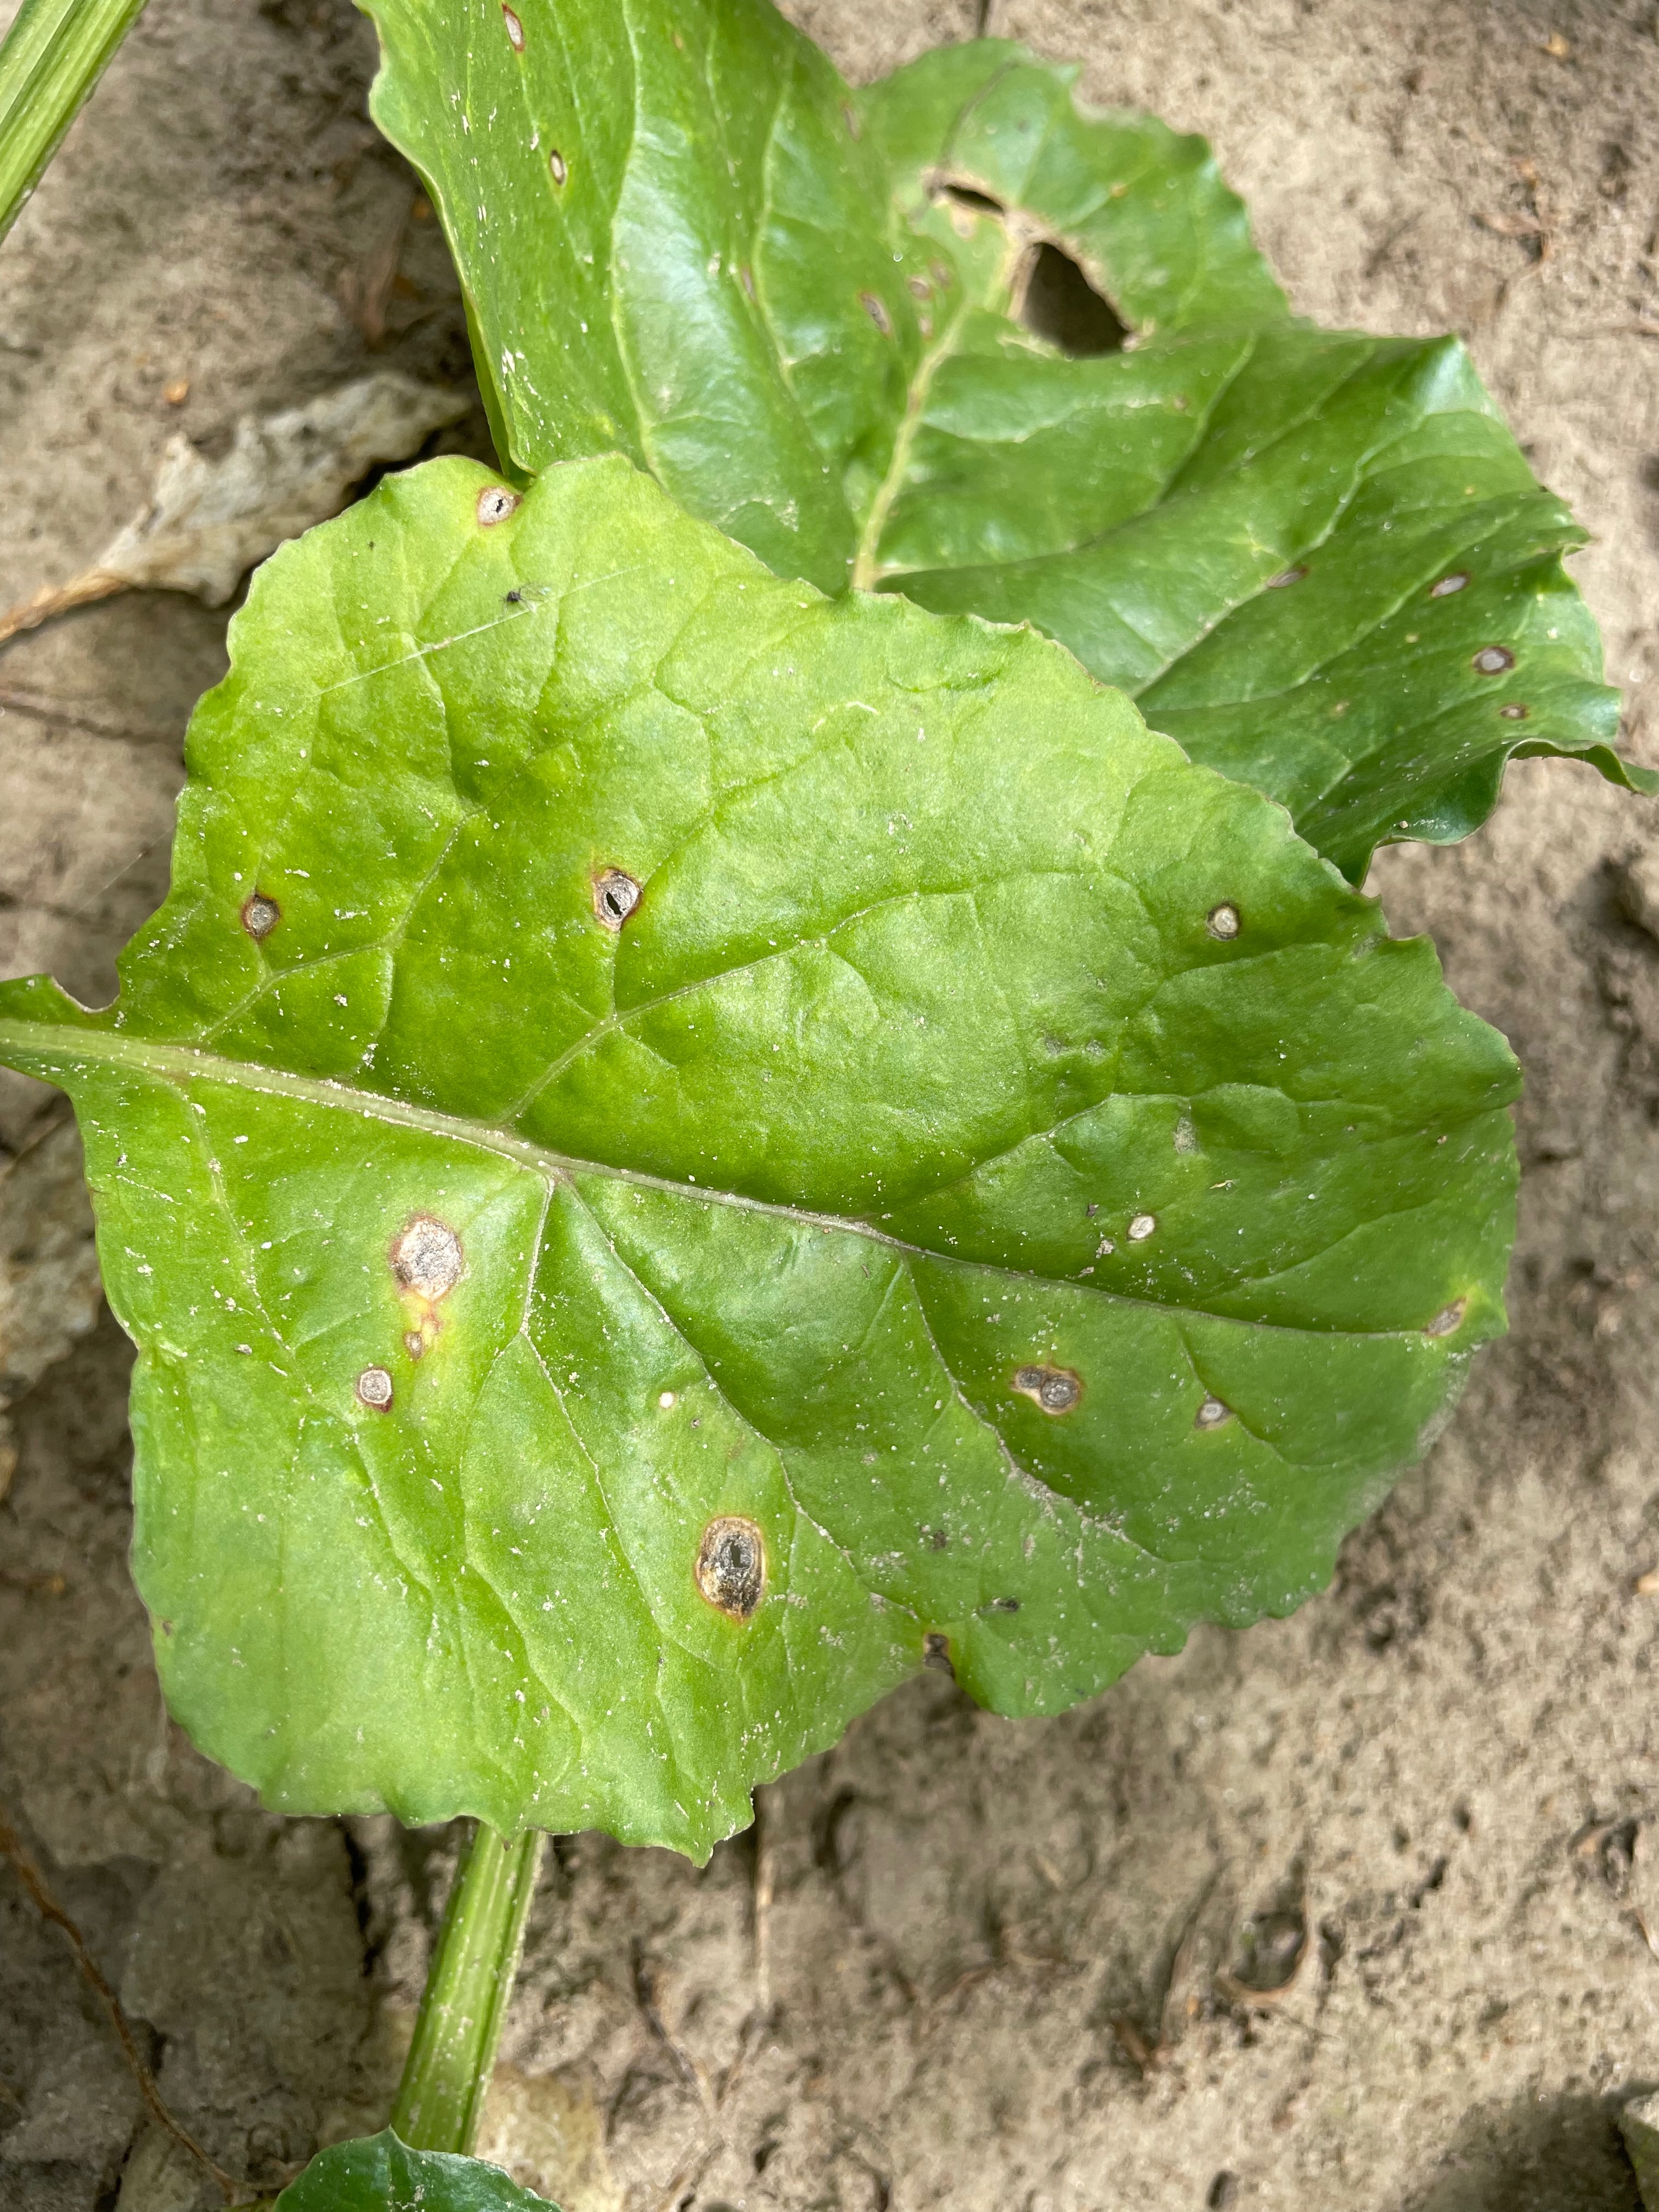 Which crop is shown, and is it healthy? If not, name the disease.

beet, cercospora
